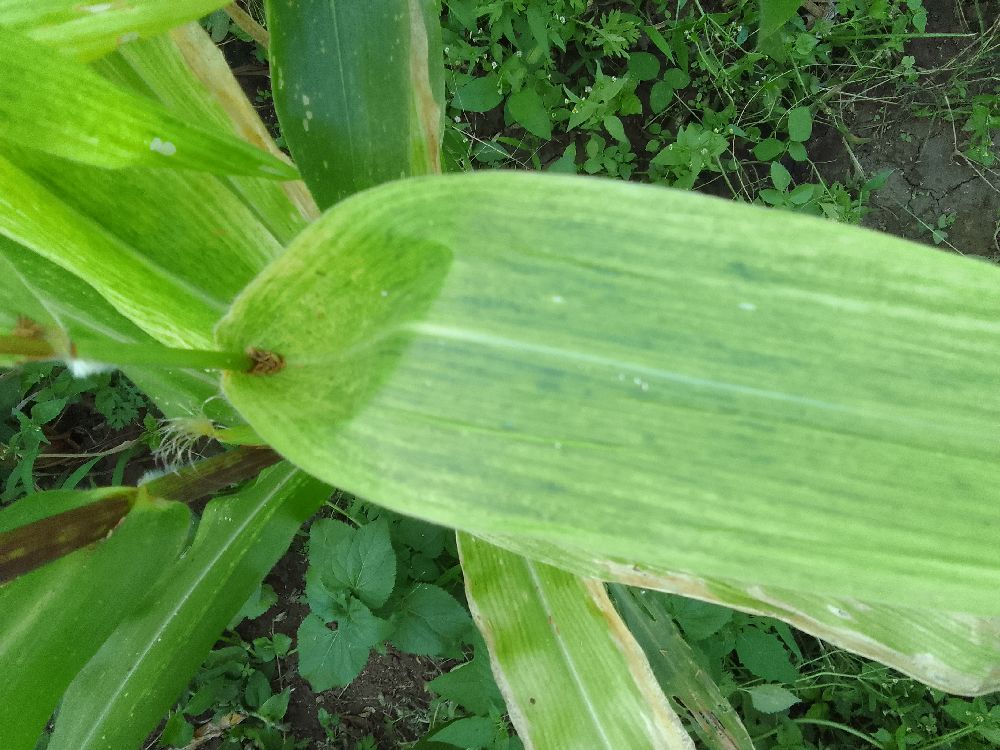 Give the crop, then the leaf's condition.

maize, maize lethal necrosis
